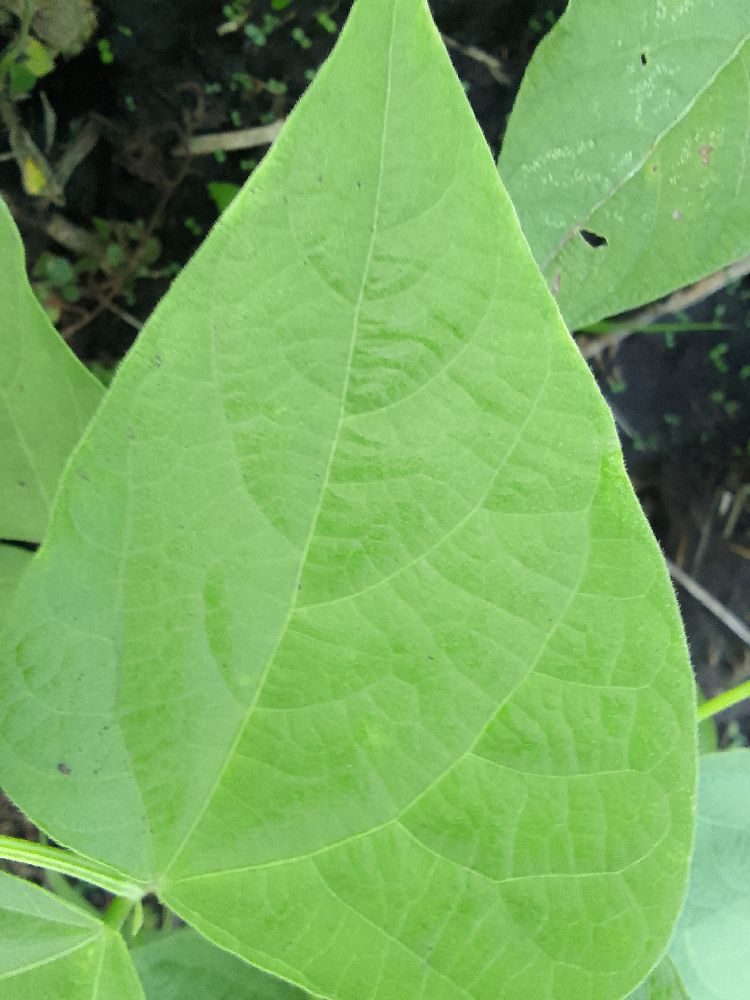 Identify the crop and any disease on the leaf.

common bean, healthy
